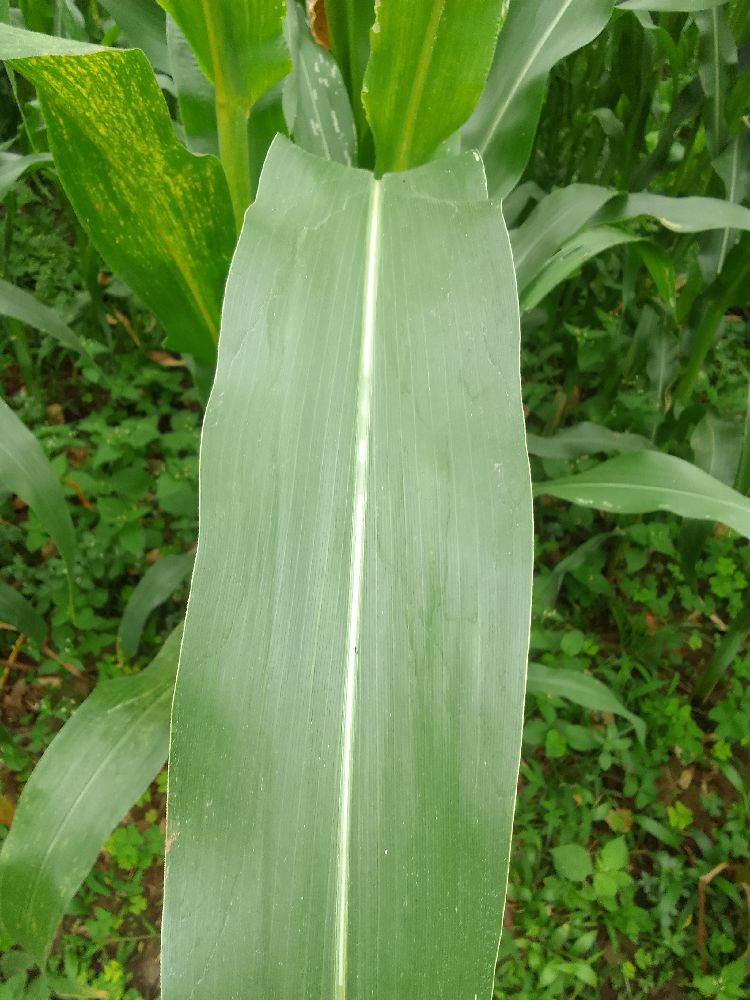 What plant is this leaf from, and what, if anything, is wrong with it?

maize, healthy
